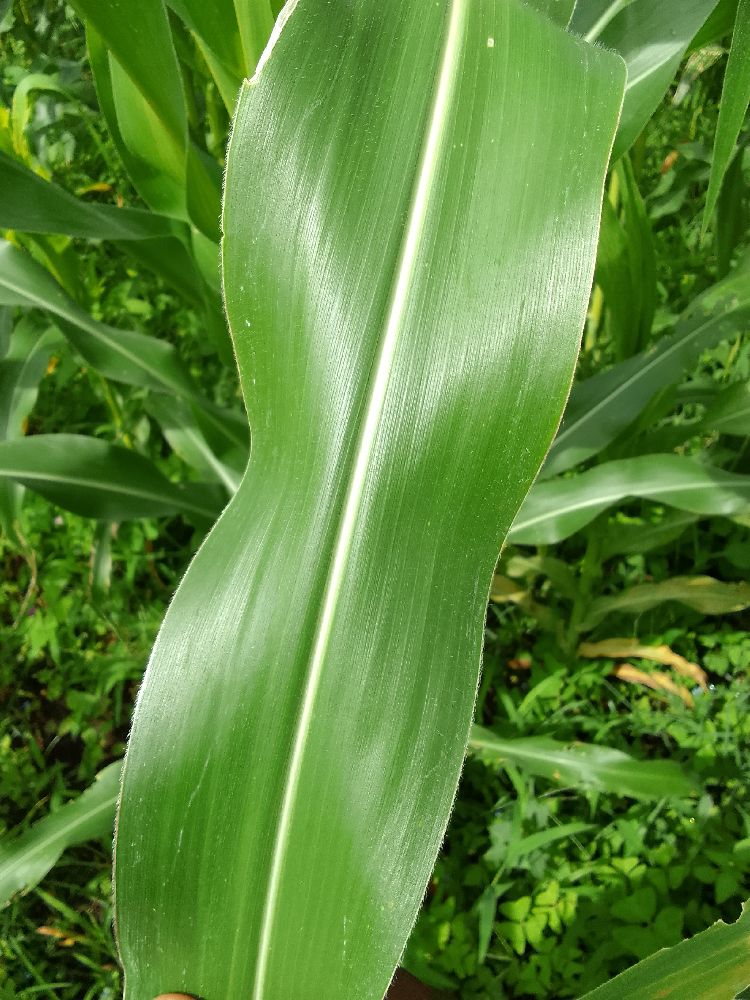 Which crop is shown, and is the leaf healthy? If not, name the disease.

maize, healthy
